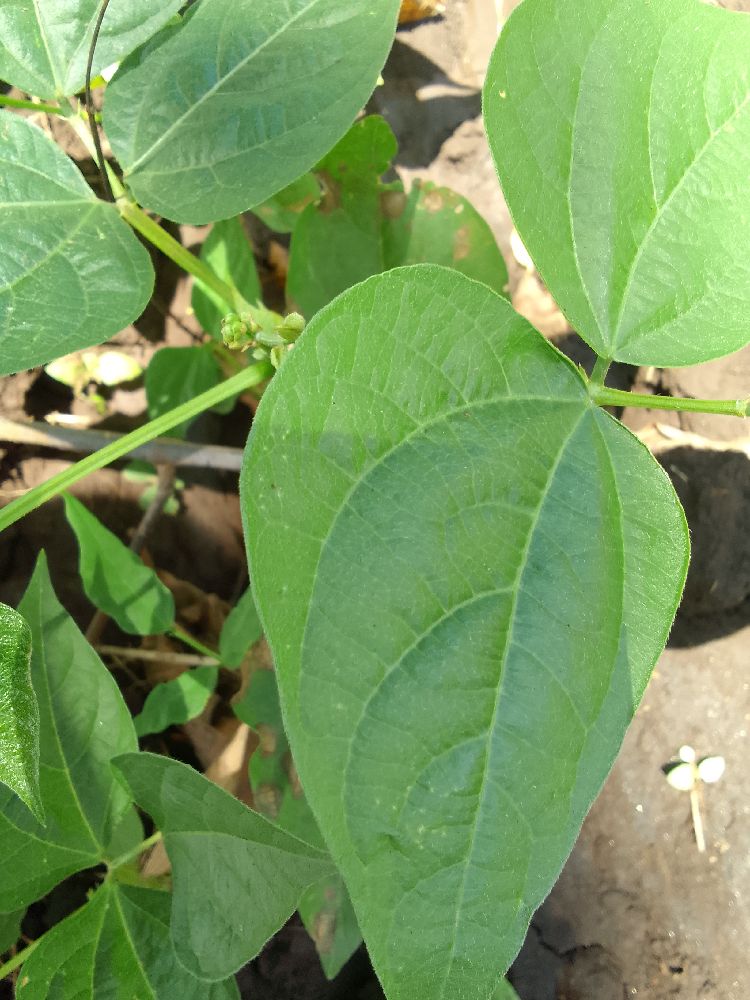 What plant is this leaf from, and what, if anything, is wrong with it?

common bean, healthy
